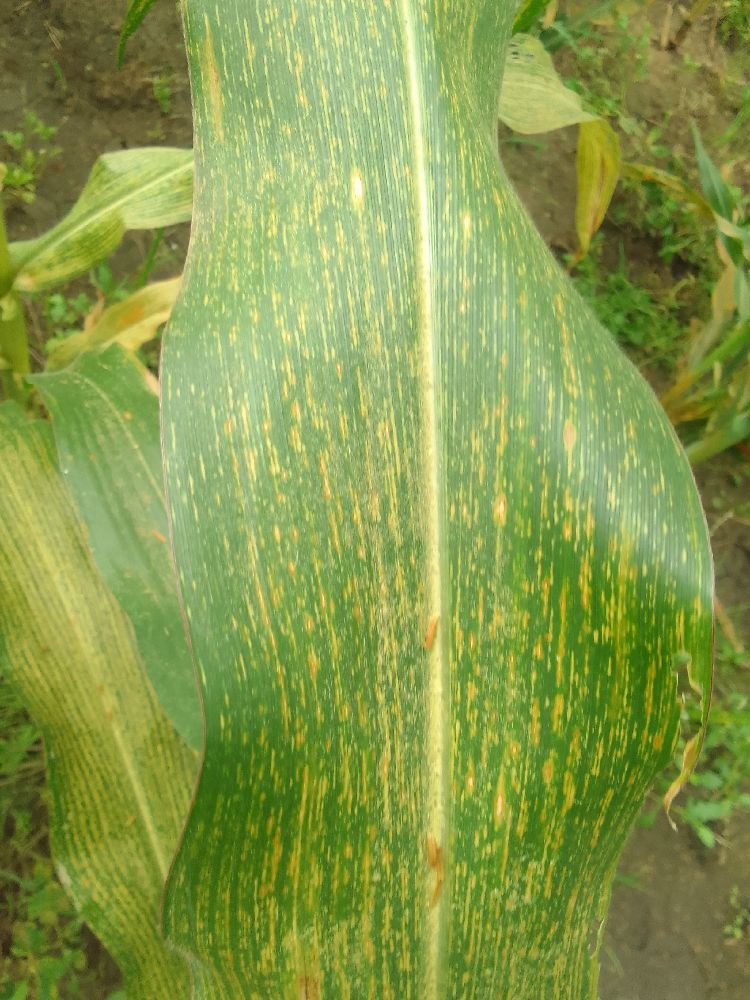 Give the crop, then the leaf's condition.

maize, maize streak virus
